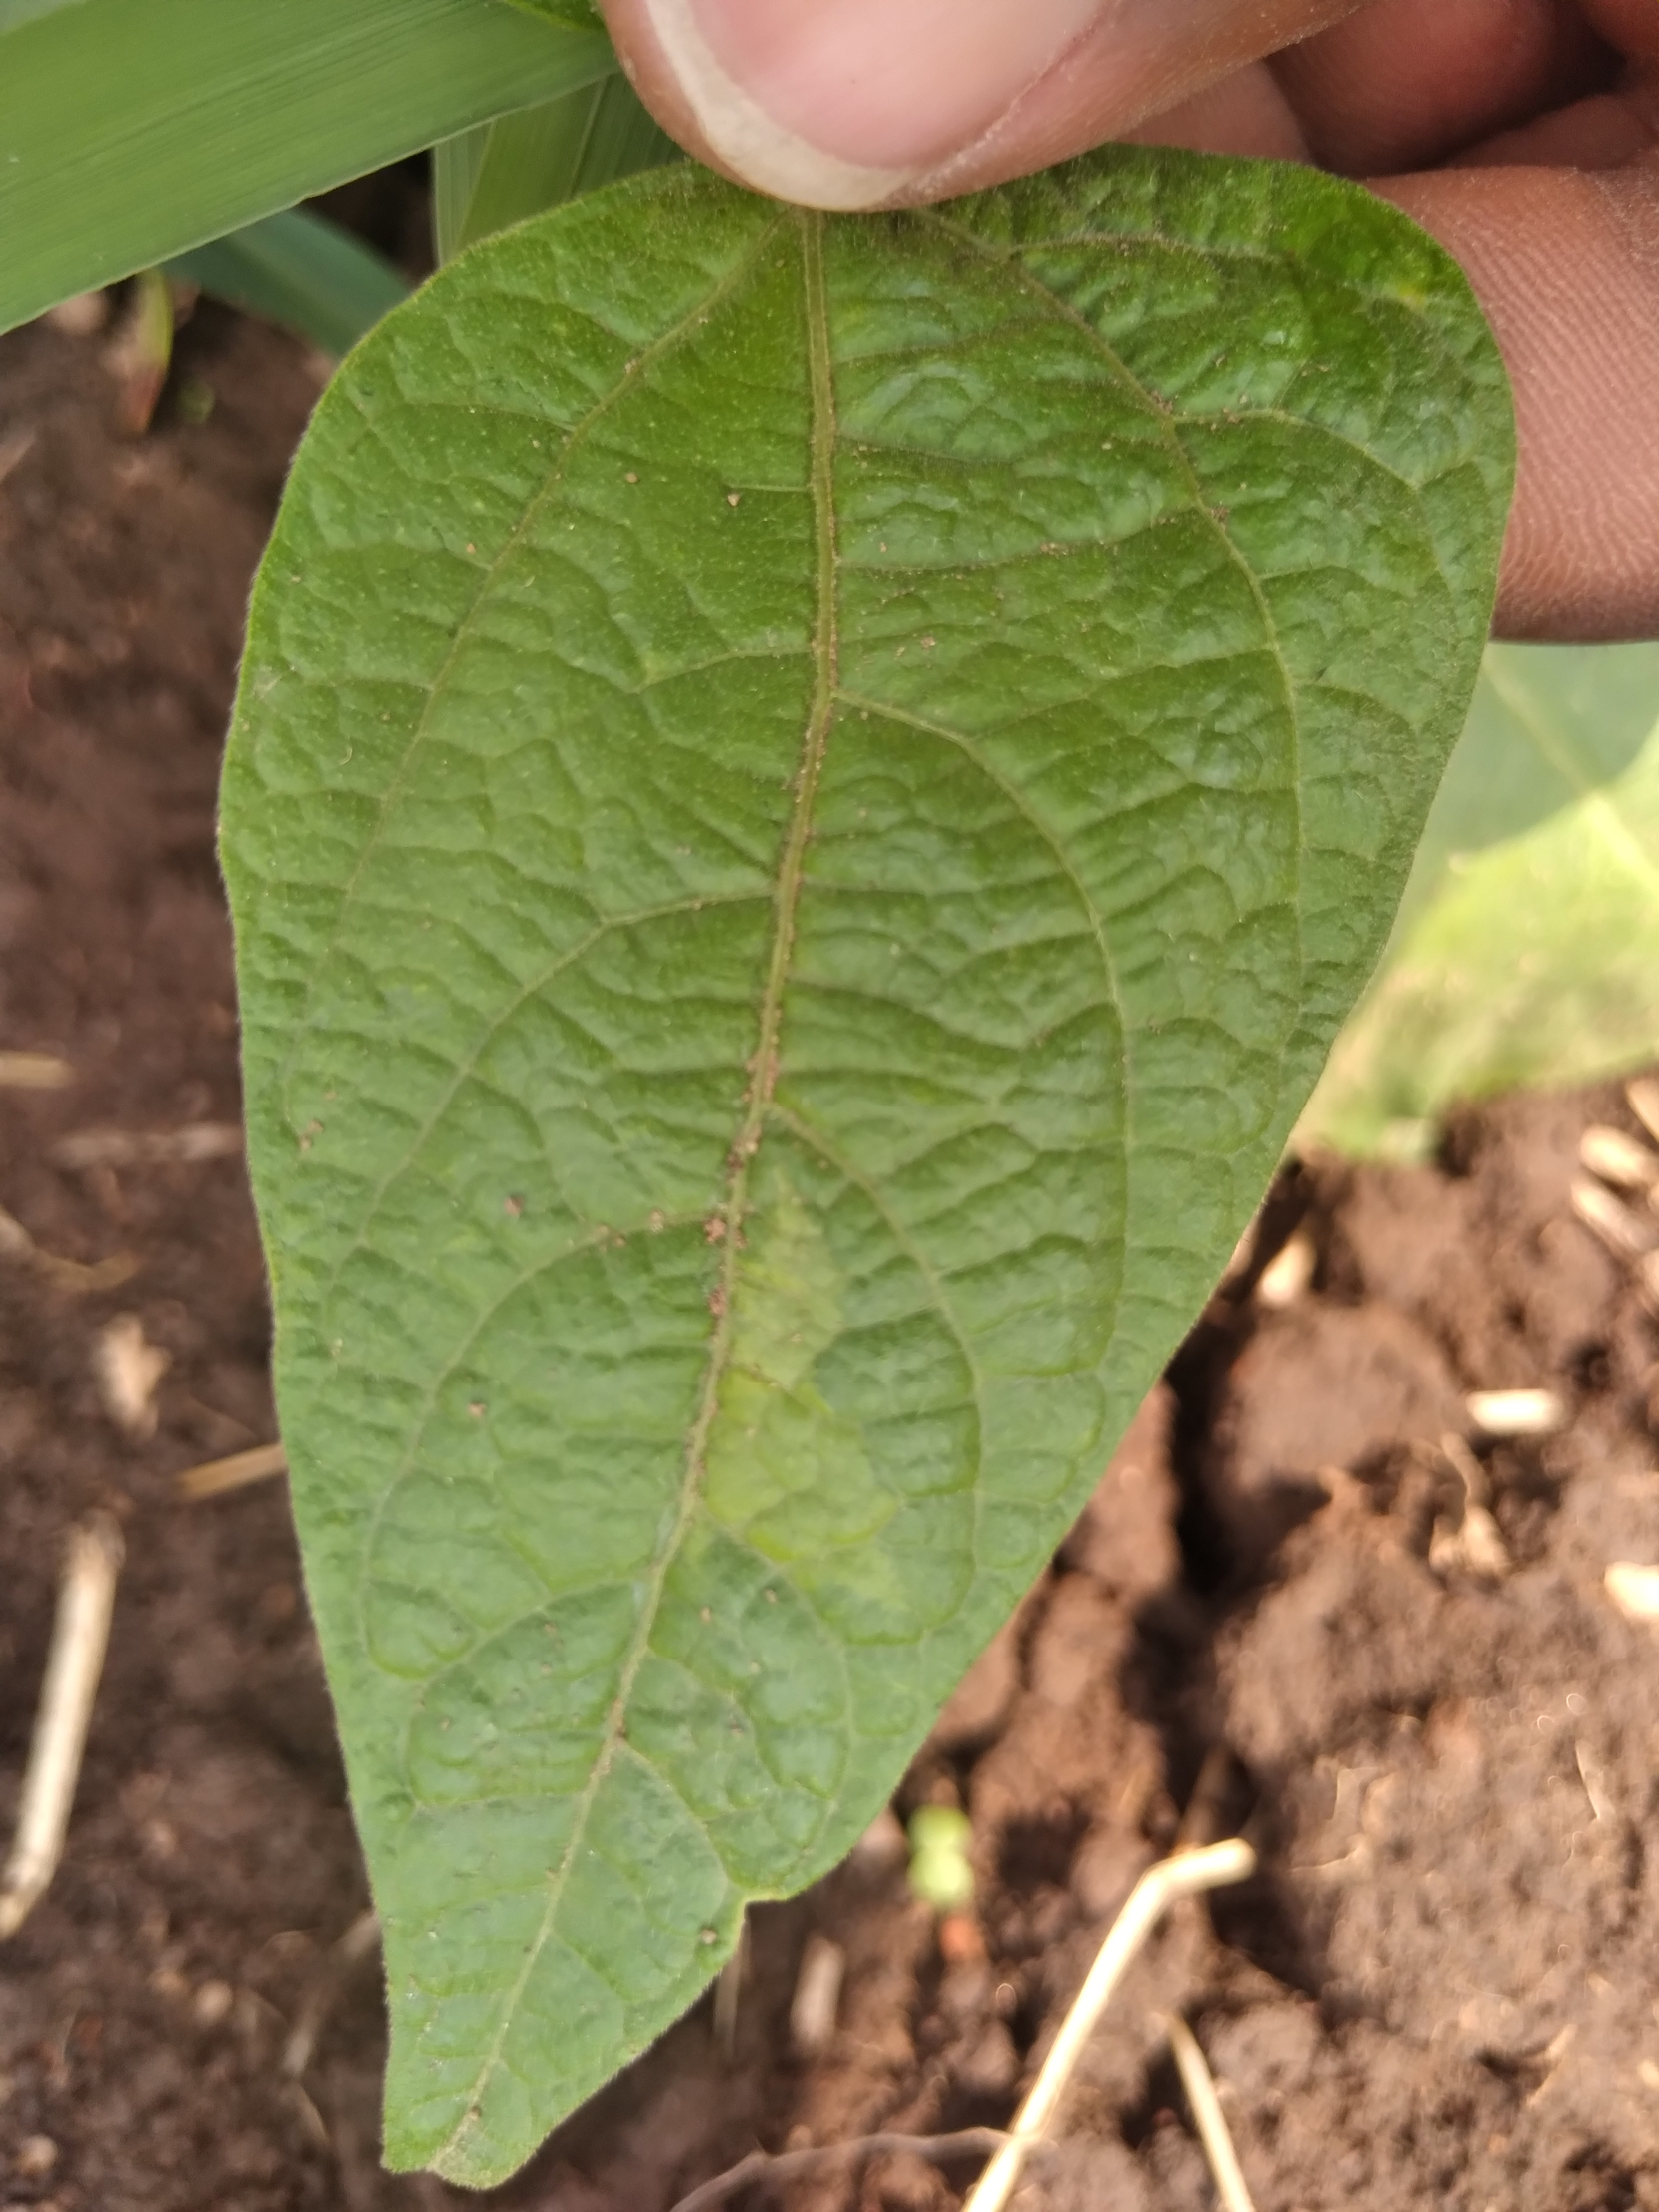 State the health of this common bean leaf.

healthy
